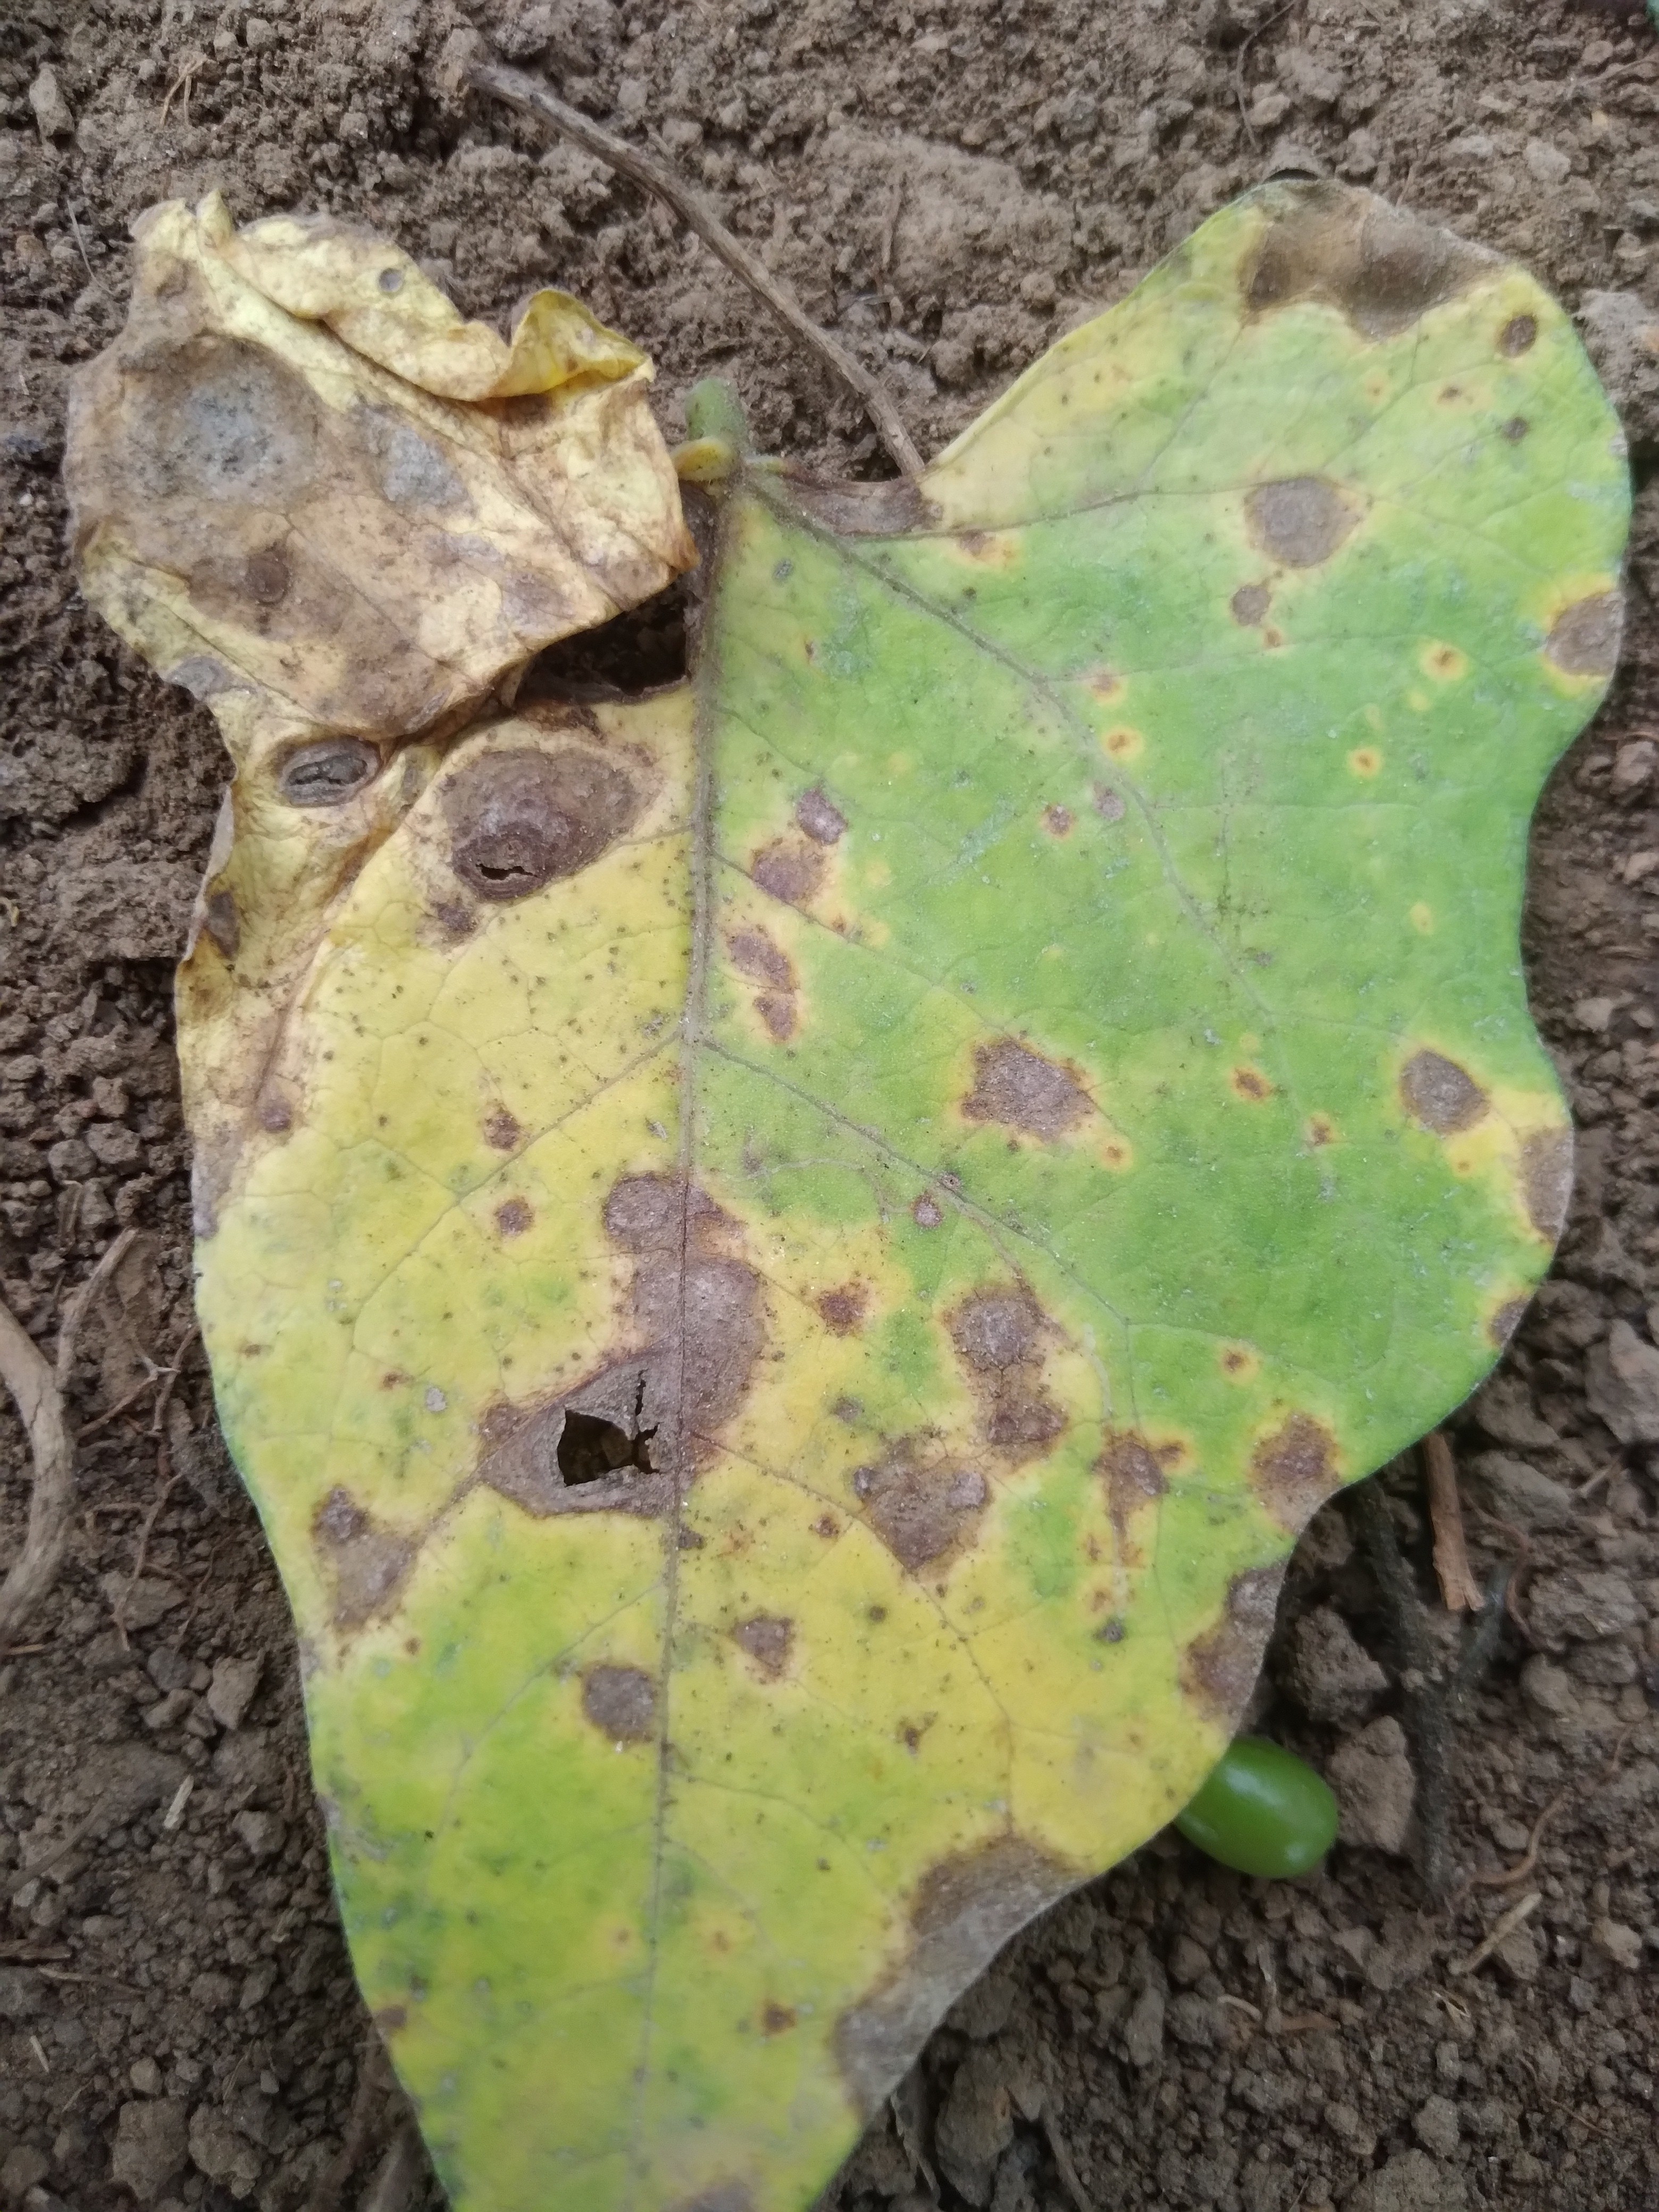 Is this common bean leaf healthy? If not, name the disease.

rust
